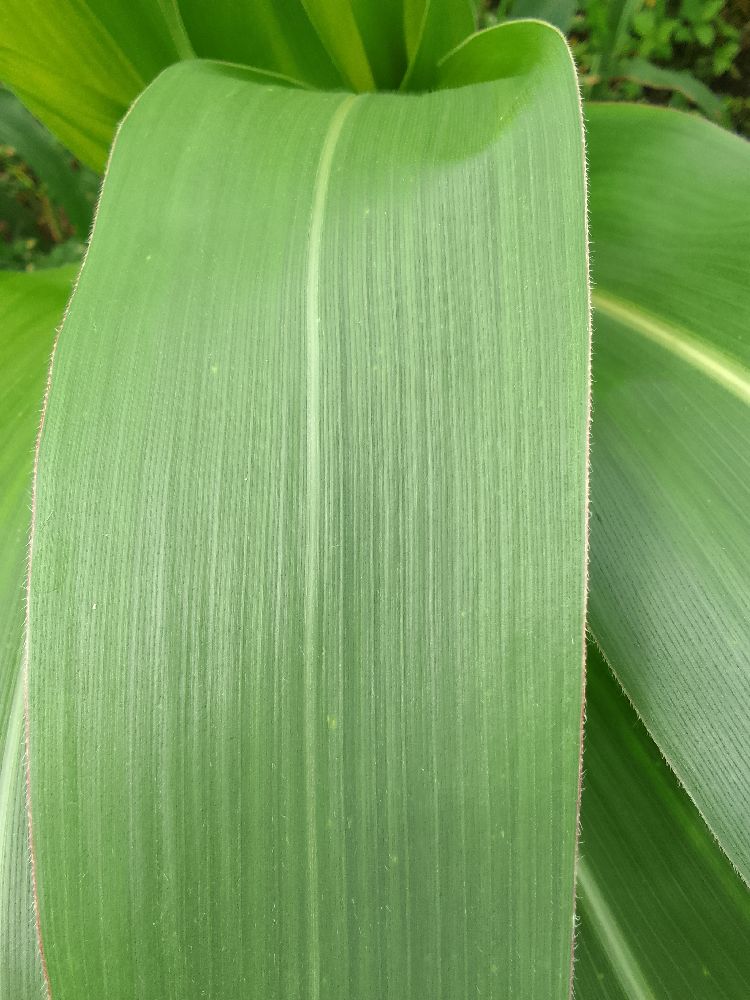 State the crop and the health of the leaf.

maize, healthy
